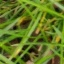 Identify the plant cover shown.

grass
